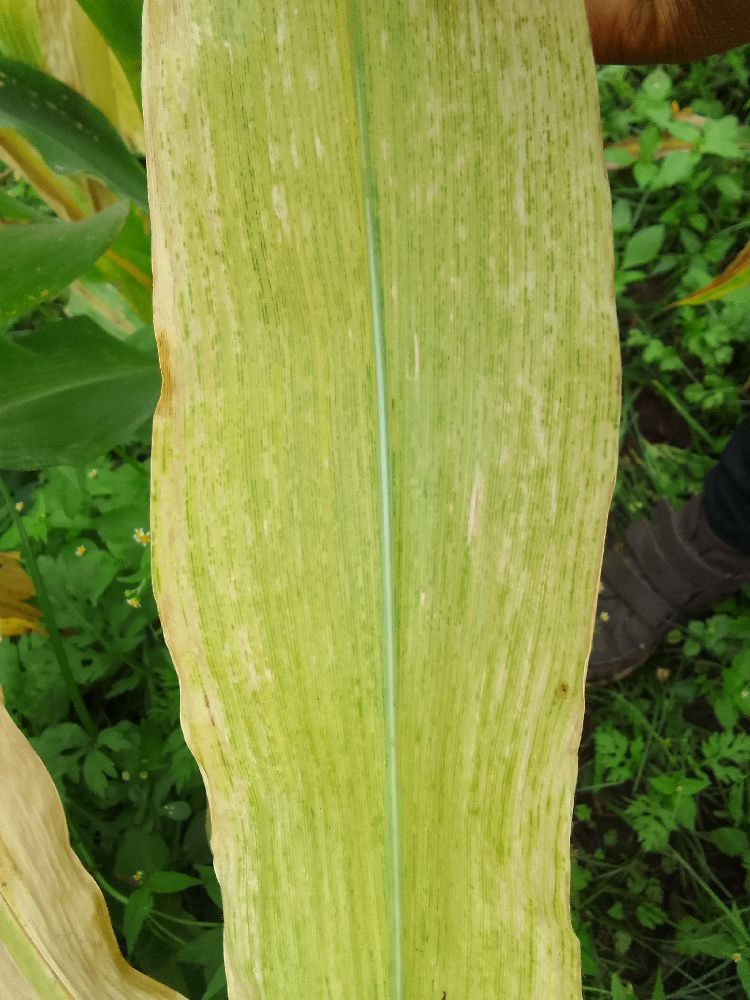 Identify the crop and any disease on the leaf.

maize, maize lethal necrosis
